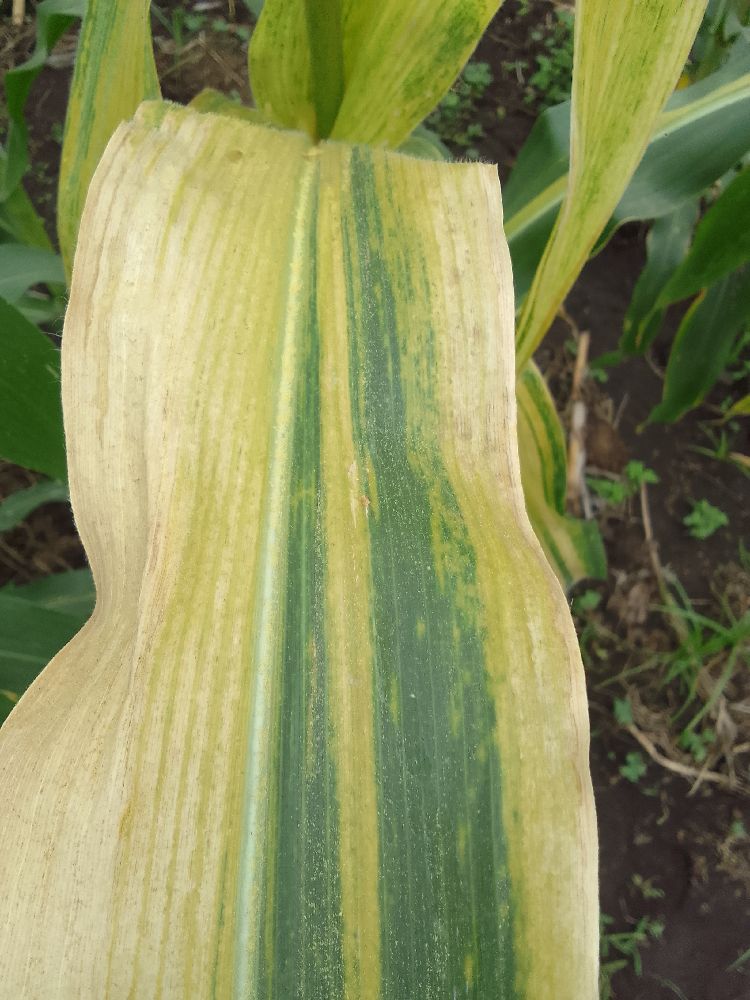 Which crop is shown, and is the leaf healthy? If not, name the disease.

maize, maize lethal necrosis
